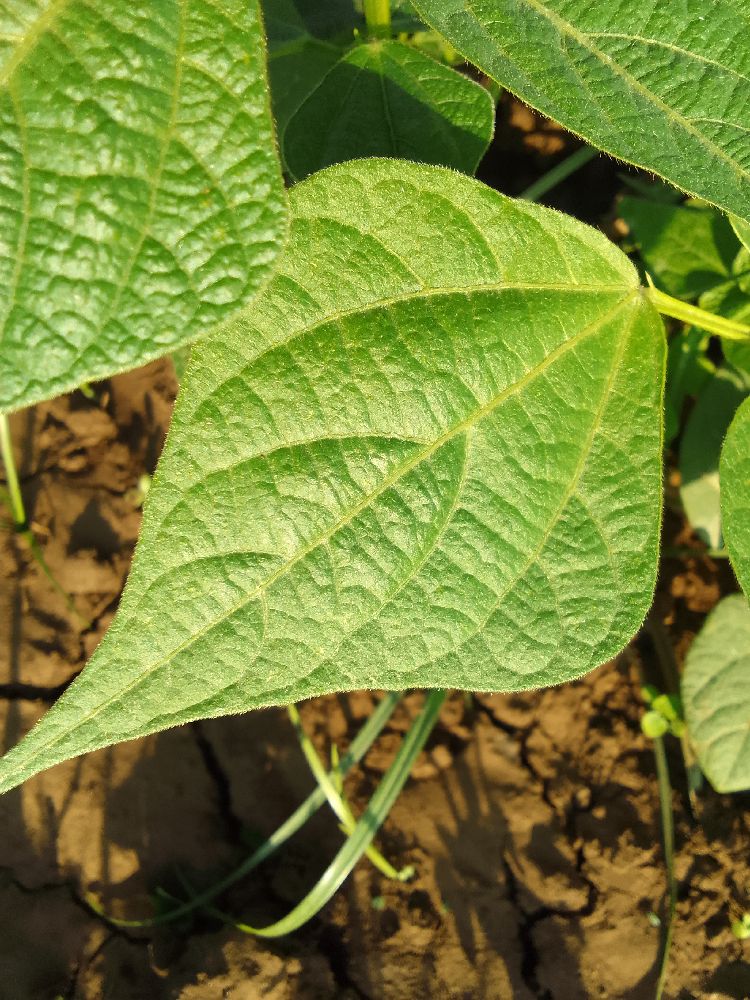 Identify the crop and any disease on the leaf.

common bean, healthy
